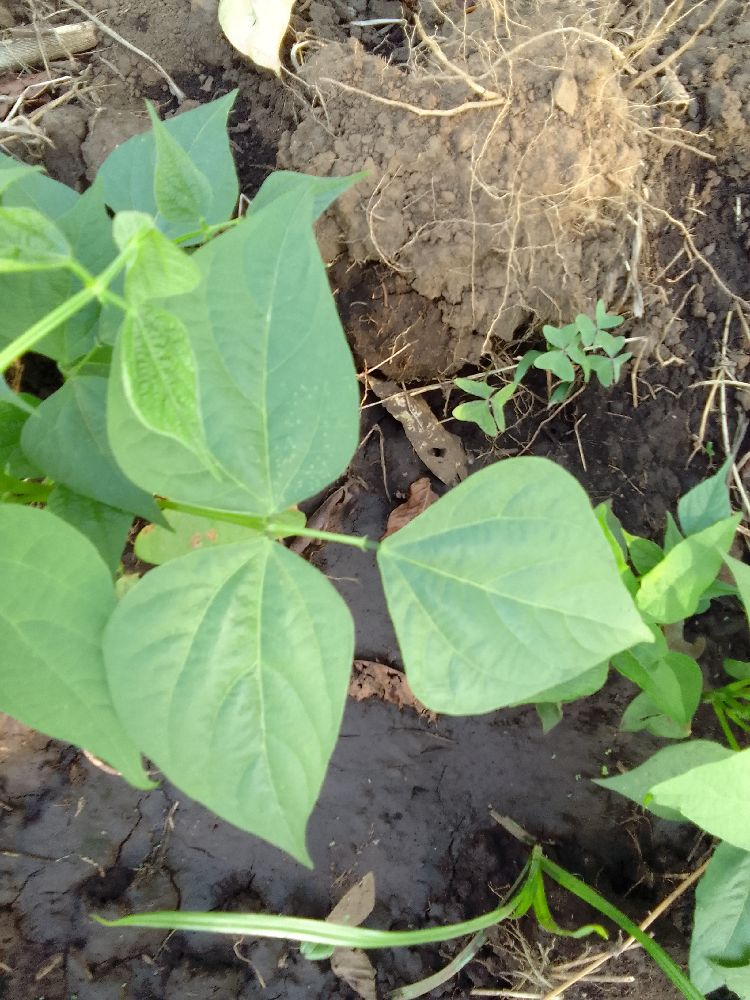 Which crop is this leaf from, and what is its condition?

common bean, healthy
